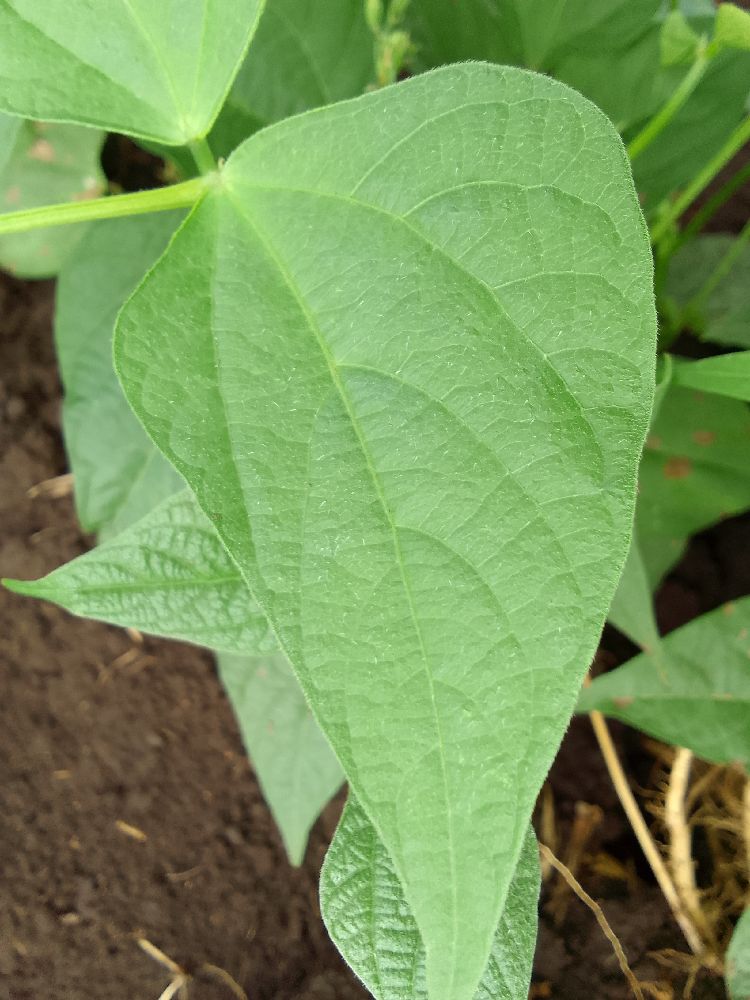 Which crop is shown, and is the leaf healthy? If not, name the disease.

common bean, healthy
